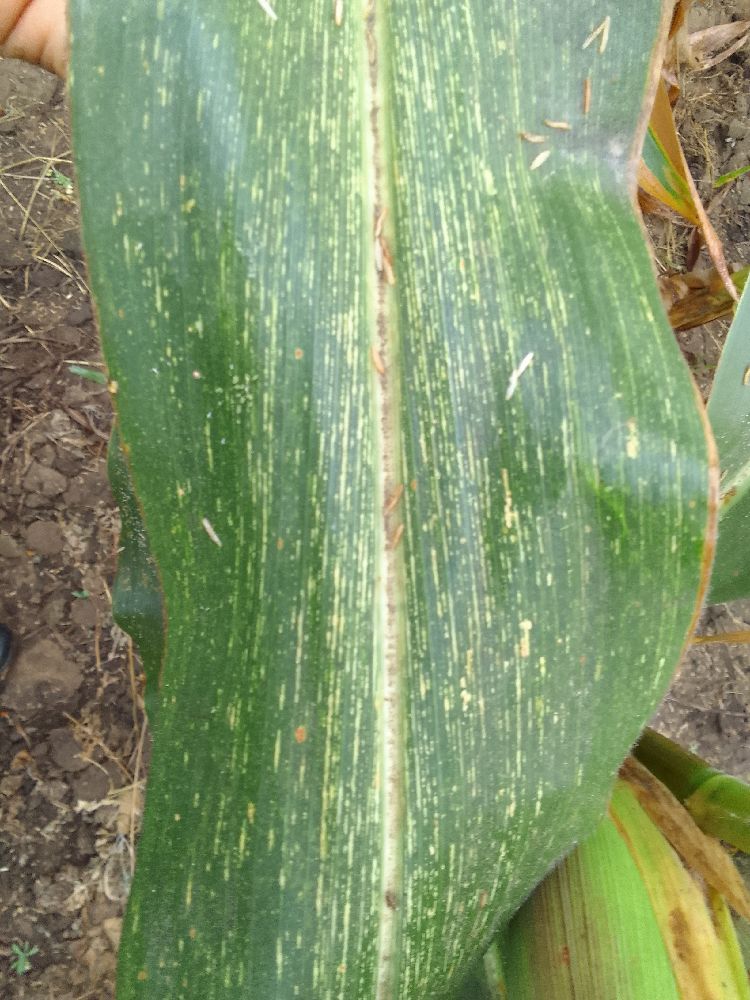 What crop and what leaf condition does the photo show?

maize, maize streak virus
